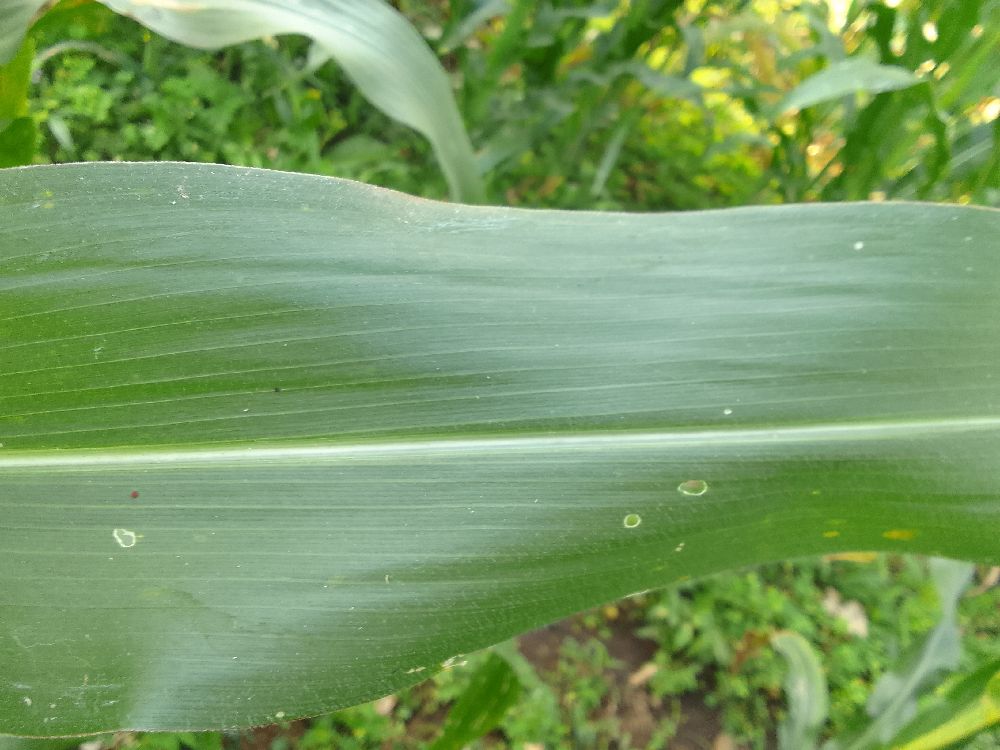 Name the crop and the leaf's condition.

maize, healthy
